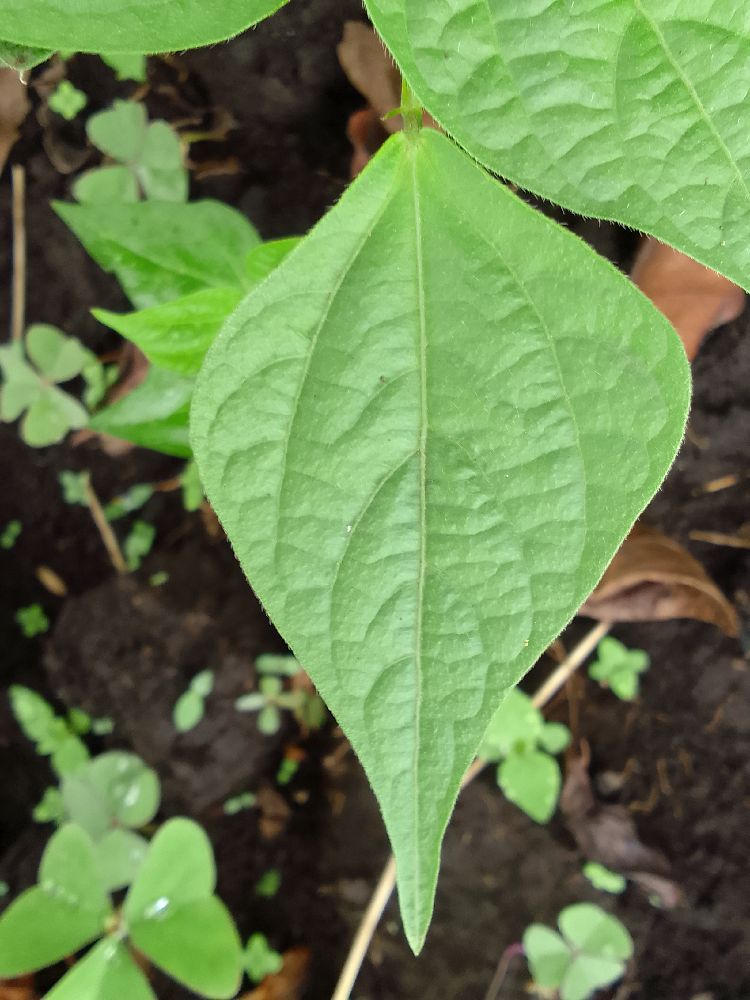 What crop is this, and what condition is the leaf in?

common bean, healthy
